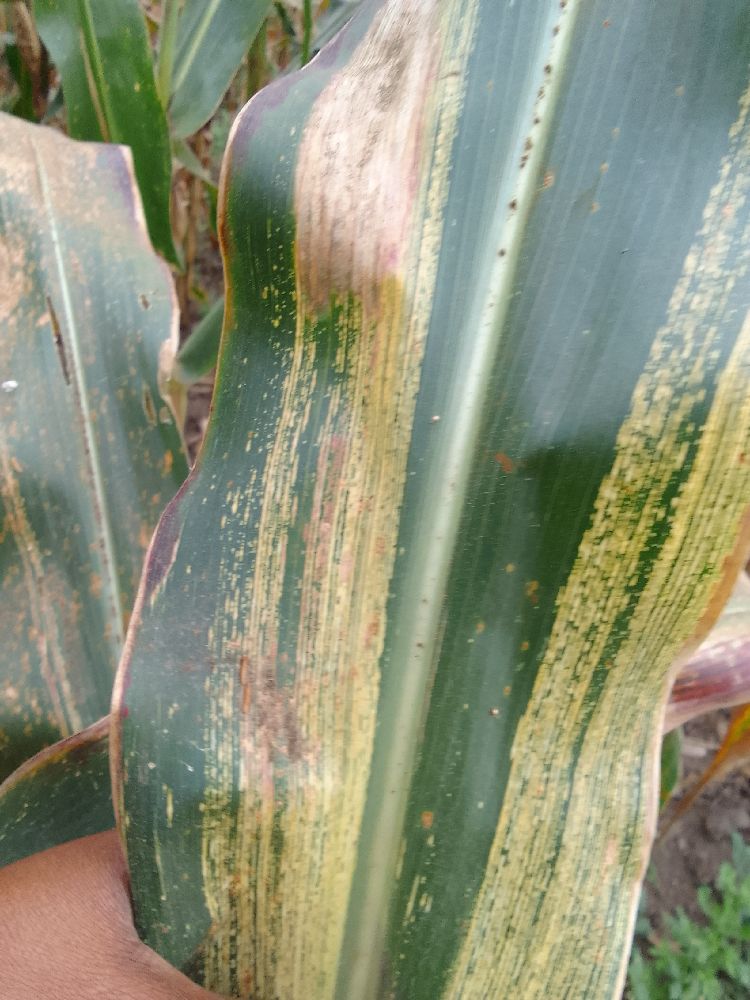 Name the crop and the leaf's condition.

maize, maize streak virus
